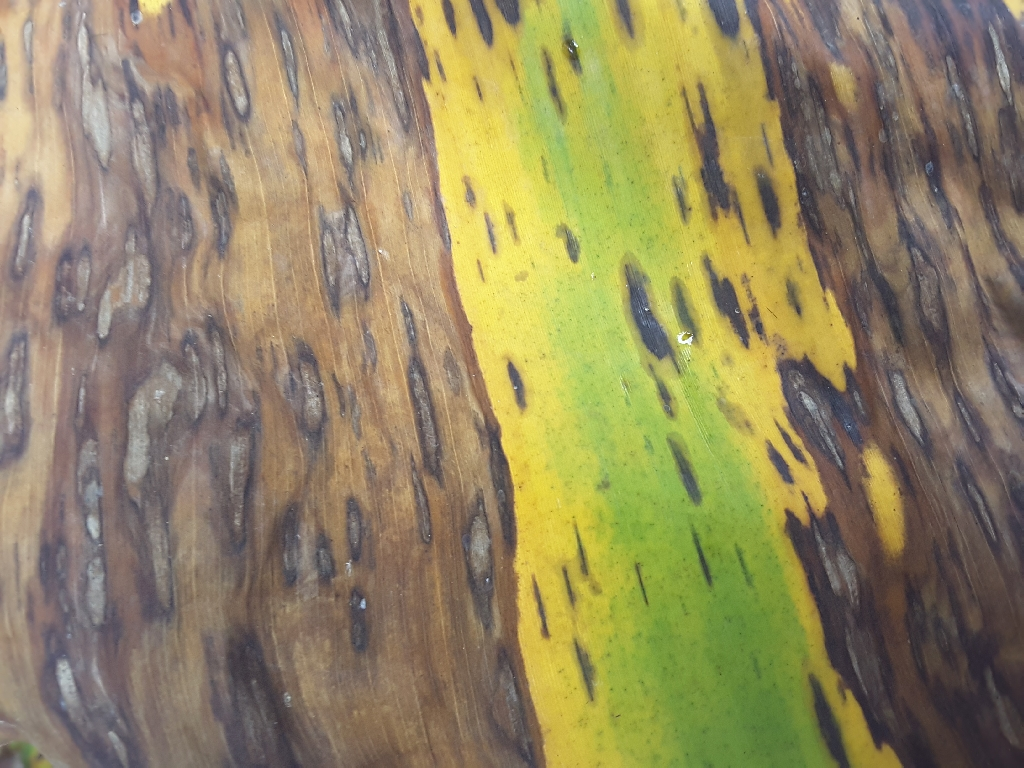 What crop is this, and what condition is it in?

banana, black sigatoka
